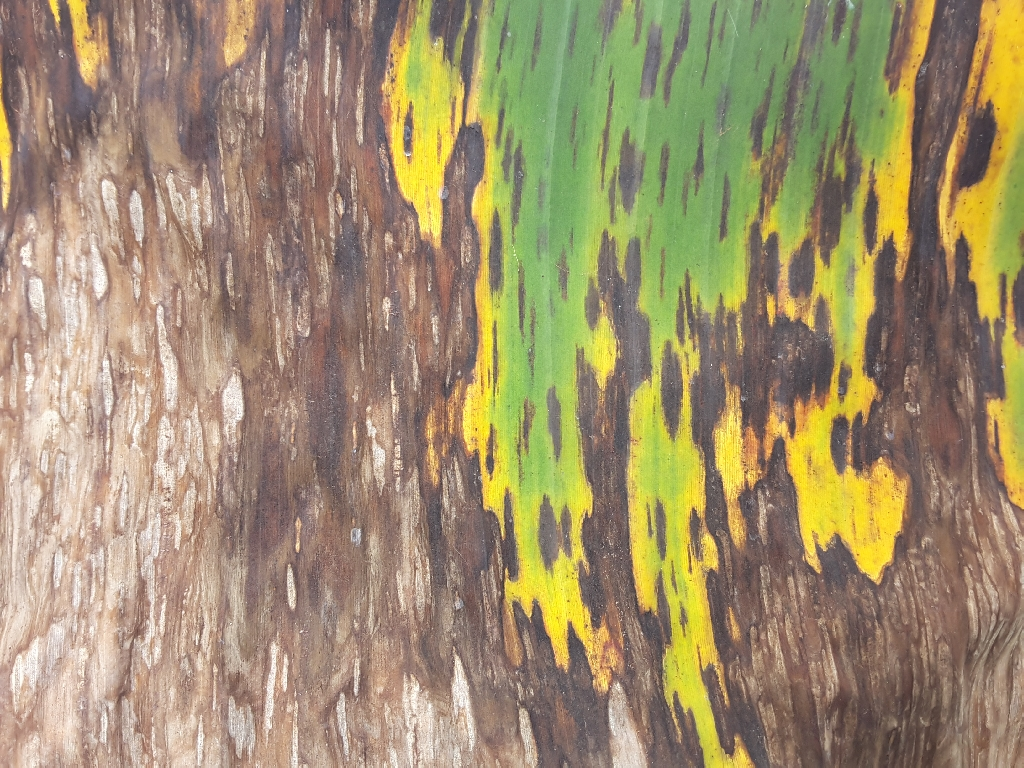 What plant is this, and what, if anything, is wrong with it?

banana, black sigatoka
